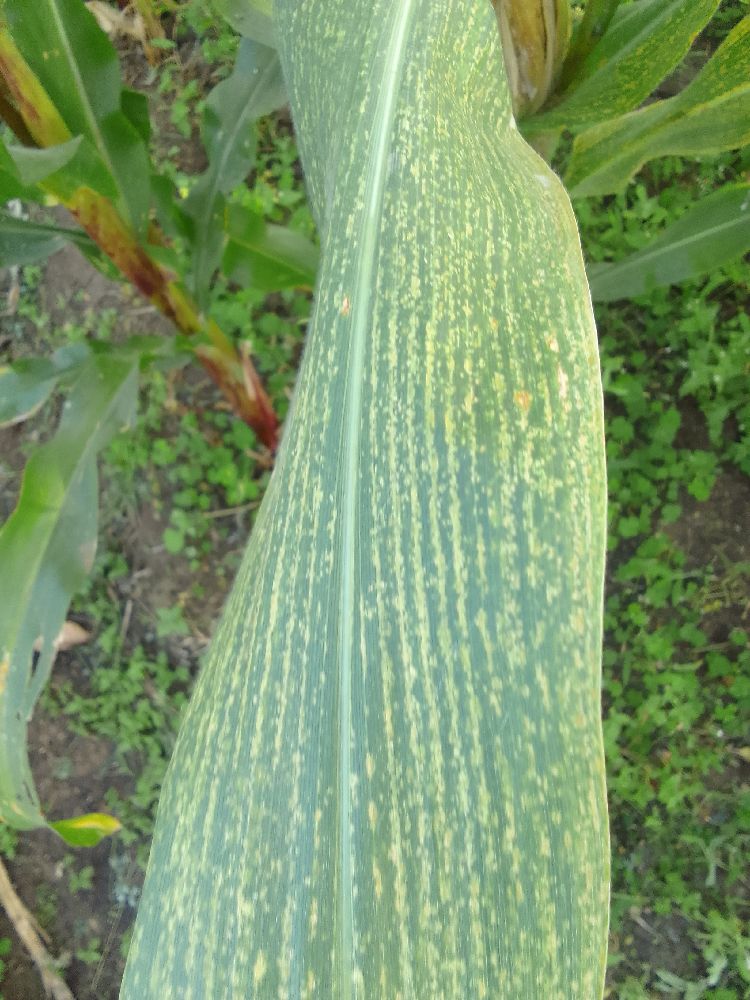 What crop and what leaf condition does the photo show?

maize, maize lethal necrosis
